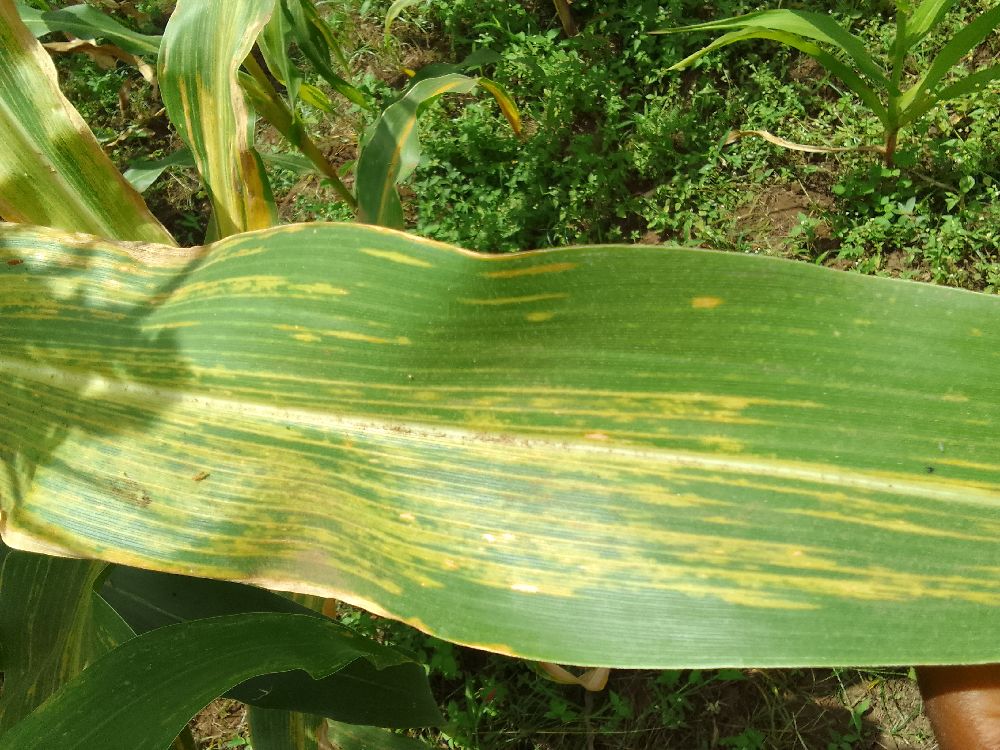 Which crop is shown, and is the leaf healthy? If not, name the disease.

maize, maize lethal necrosis
